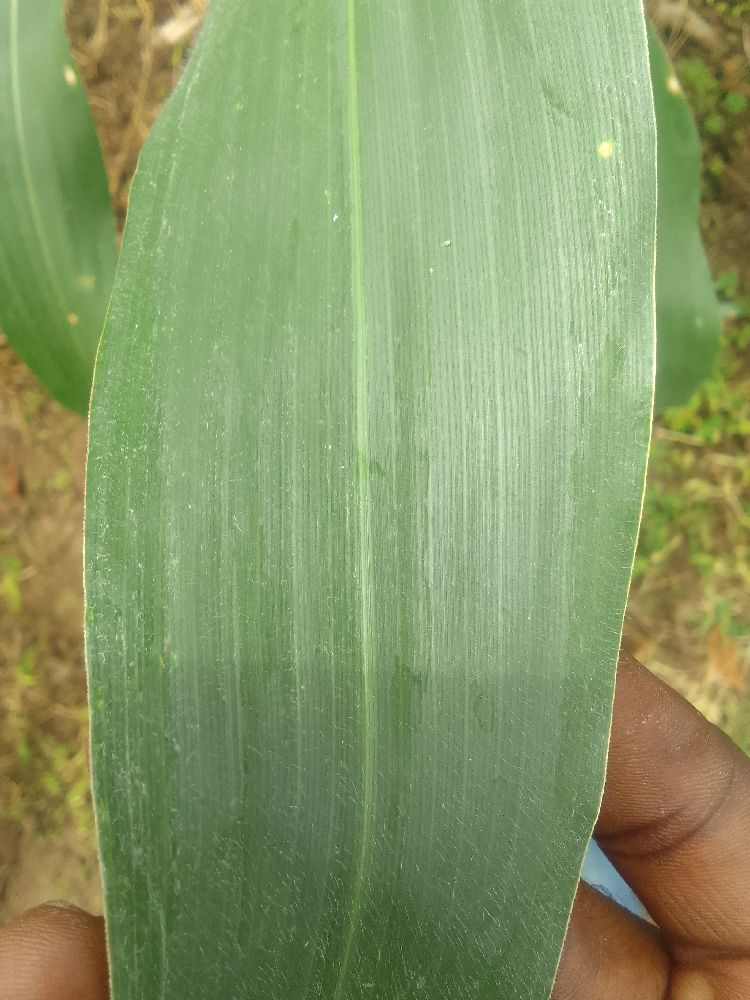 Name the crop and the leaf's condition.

maize, healthy
